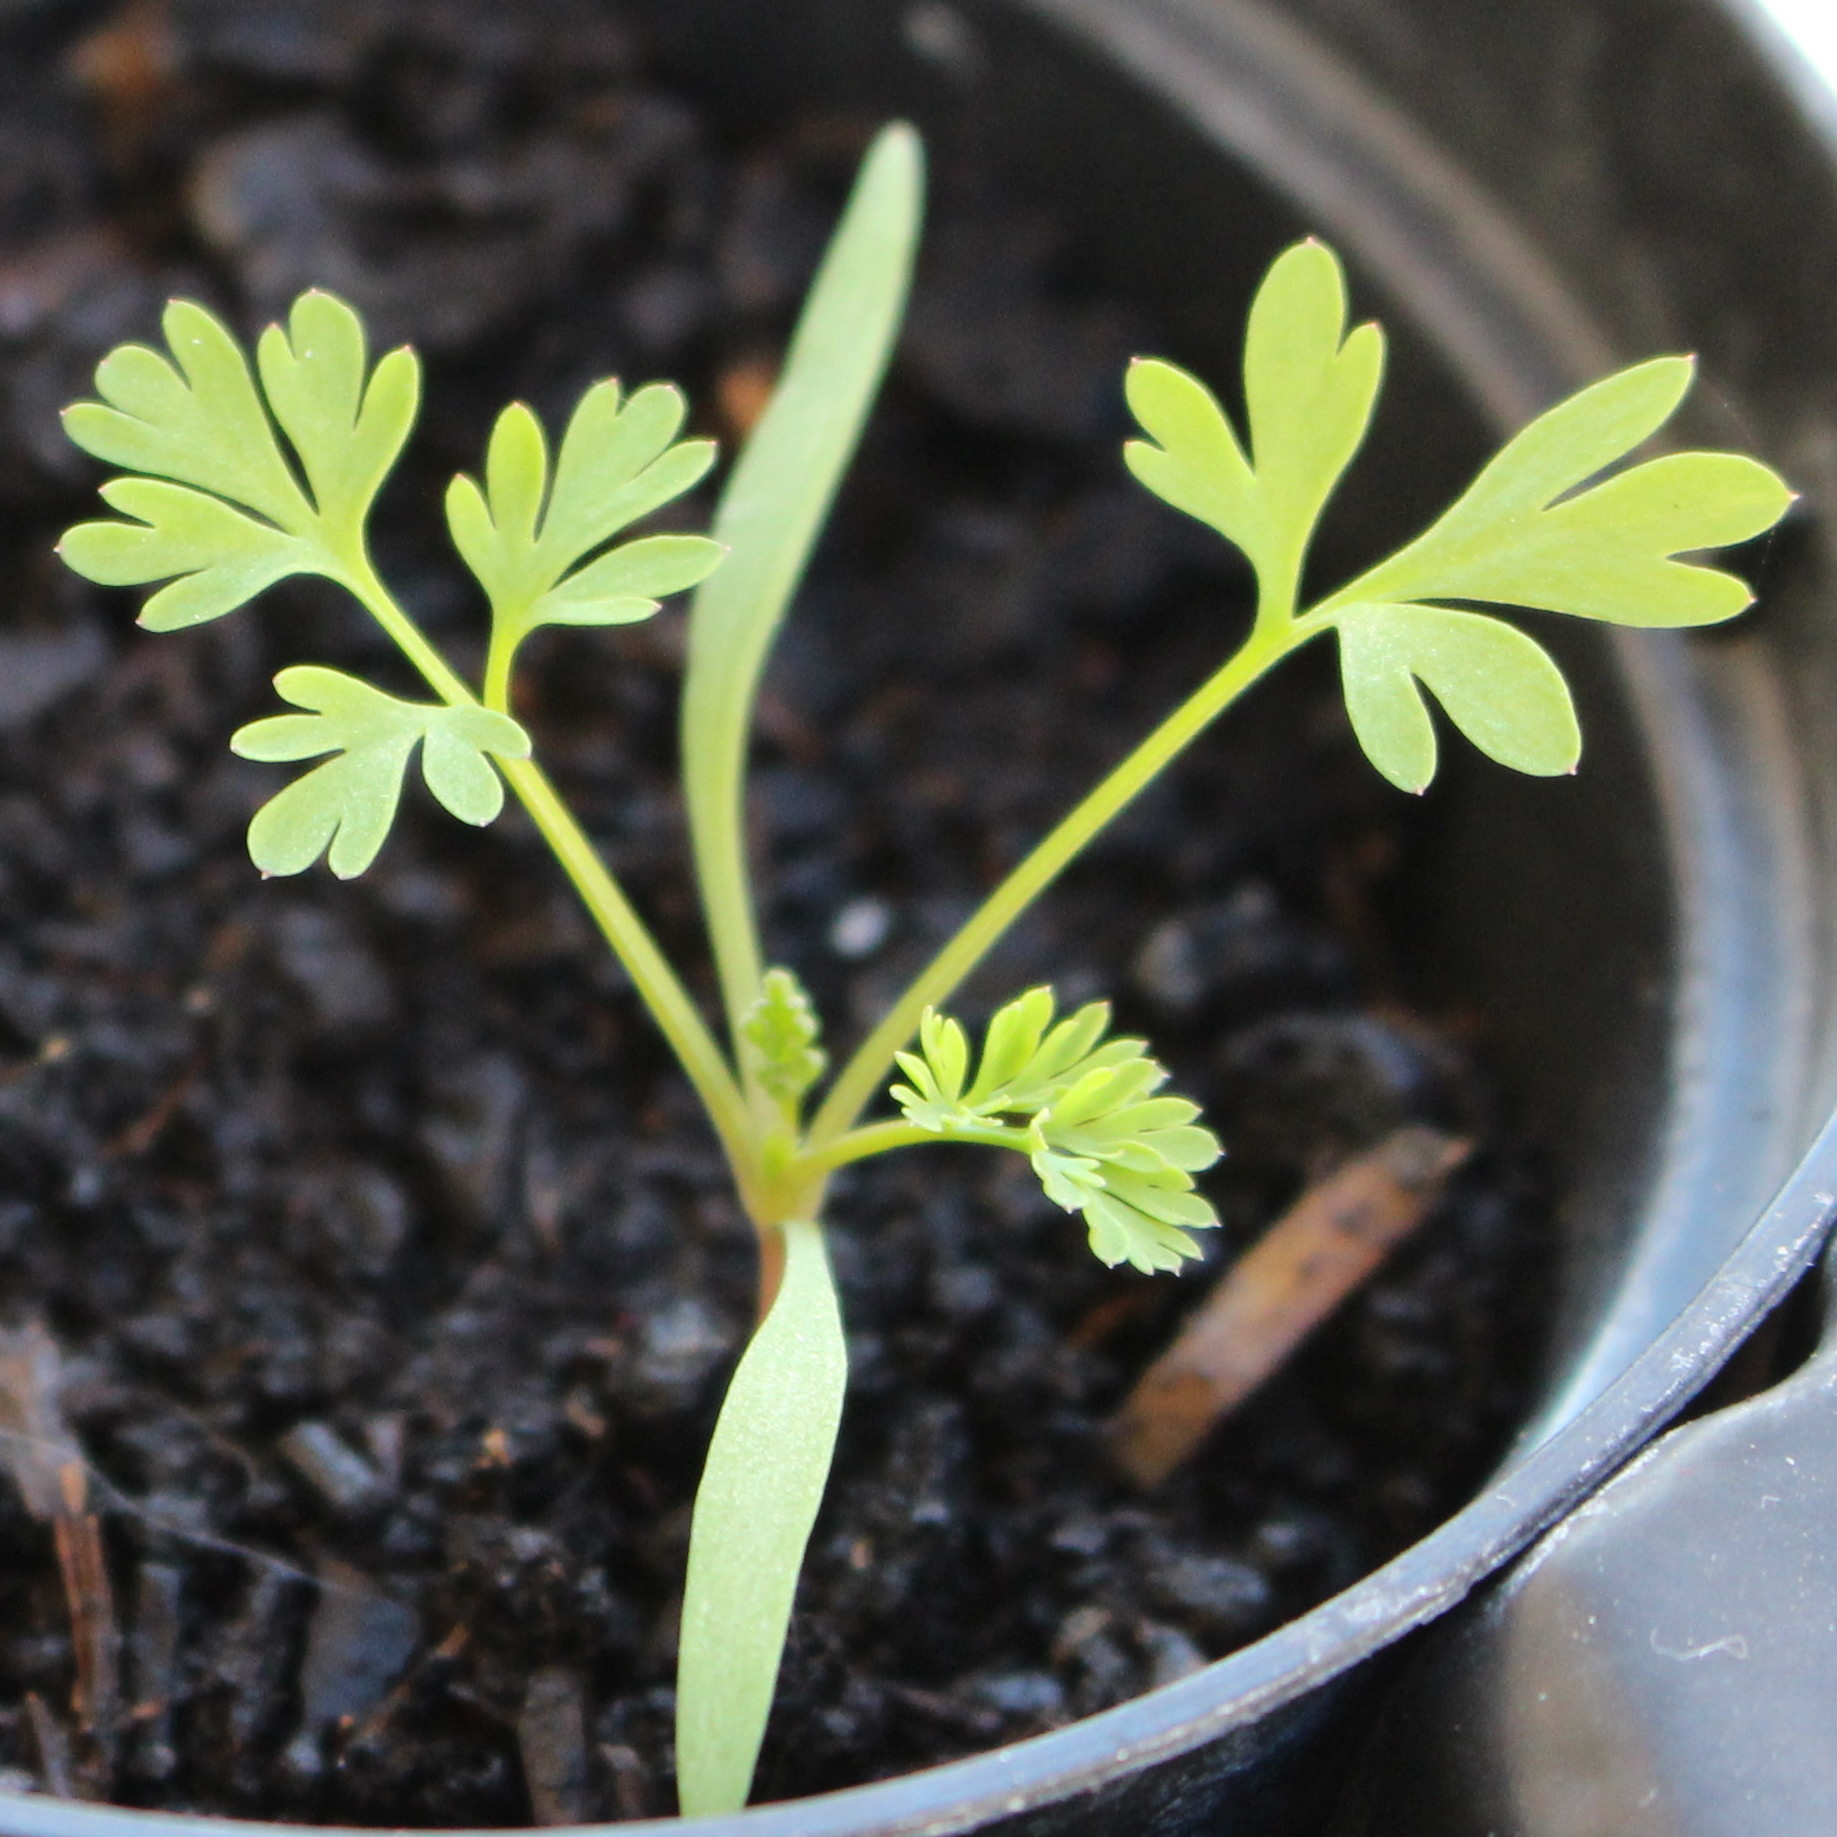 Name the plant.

Fumaria officinalis
